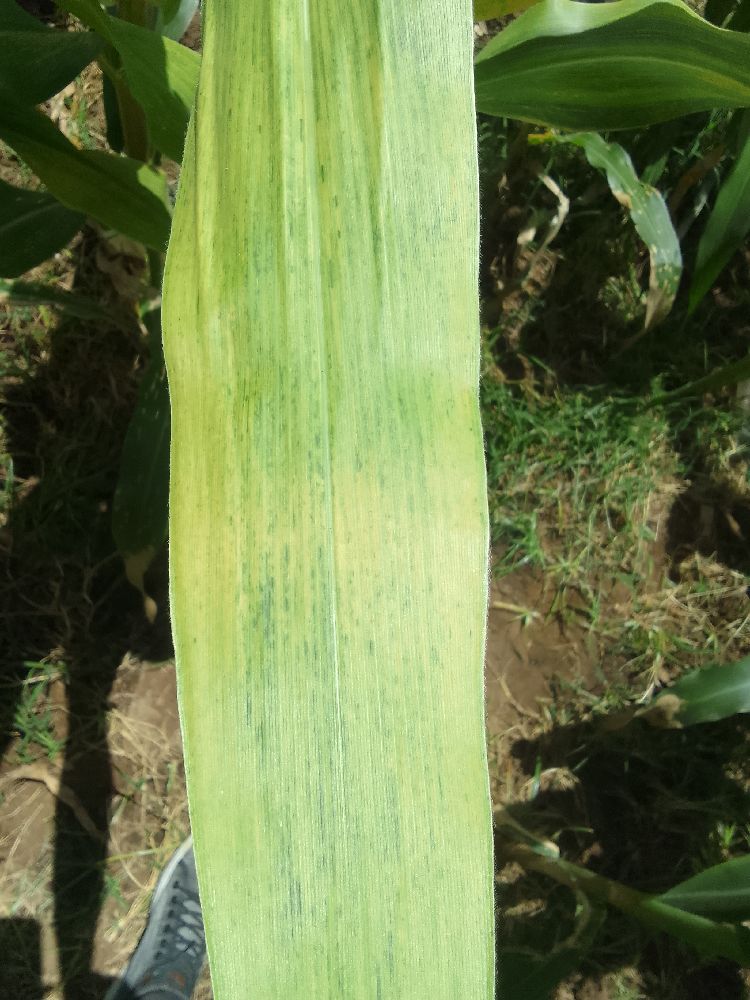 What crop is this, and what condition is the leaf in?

maize, maize lethal necrosis
